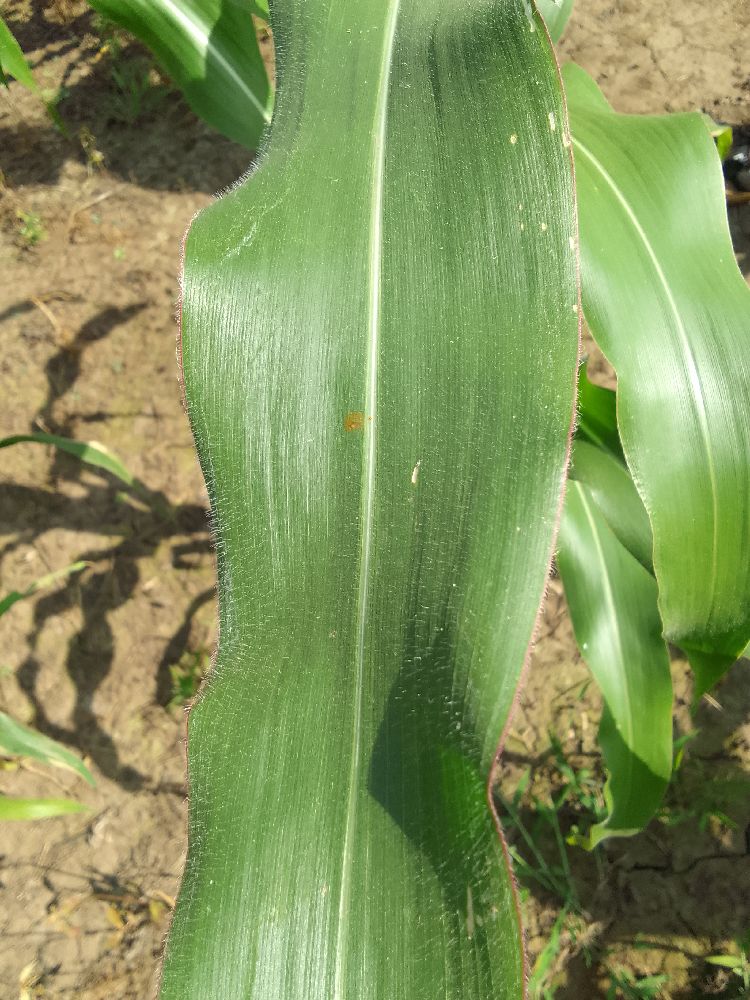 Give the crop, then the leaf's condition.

maize, healthy
